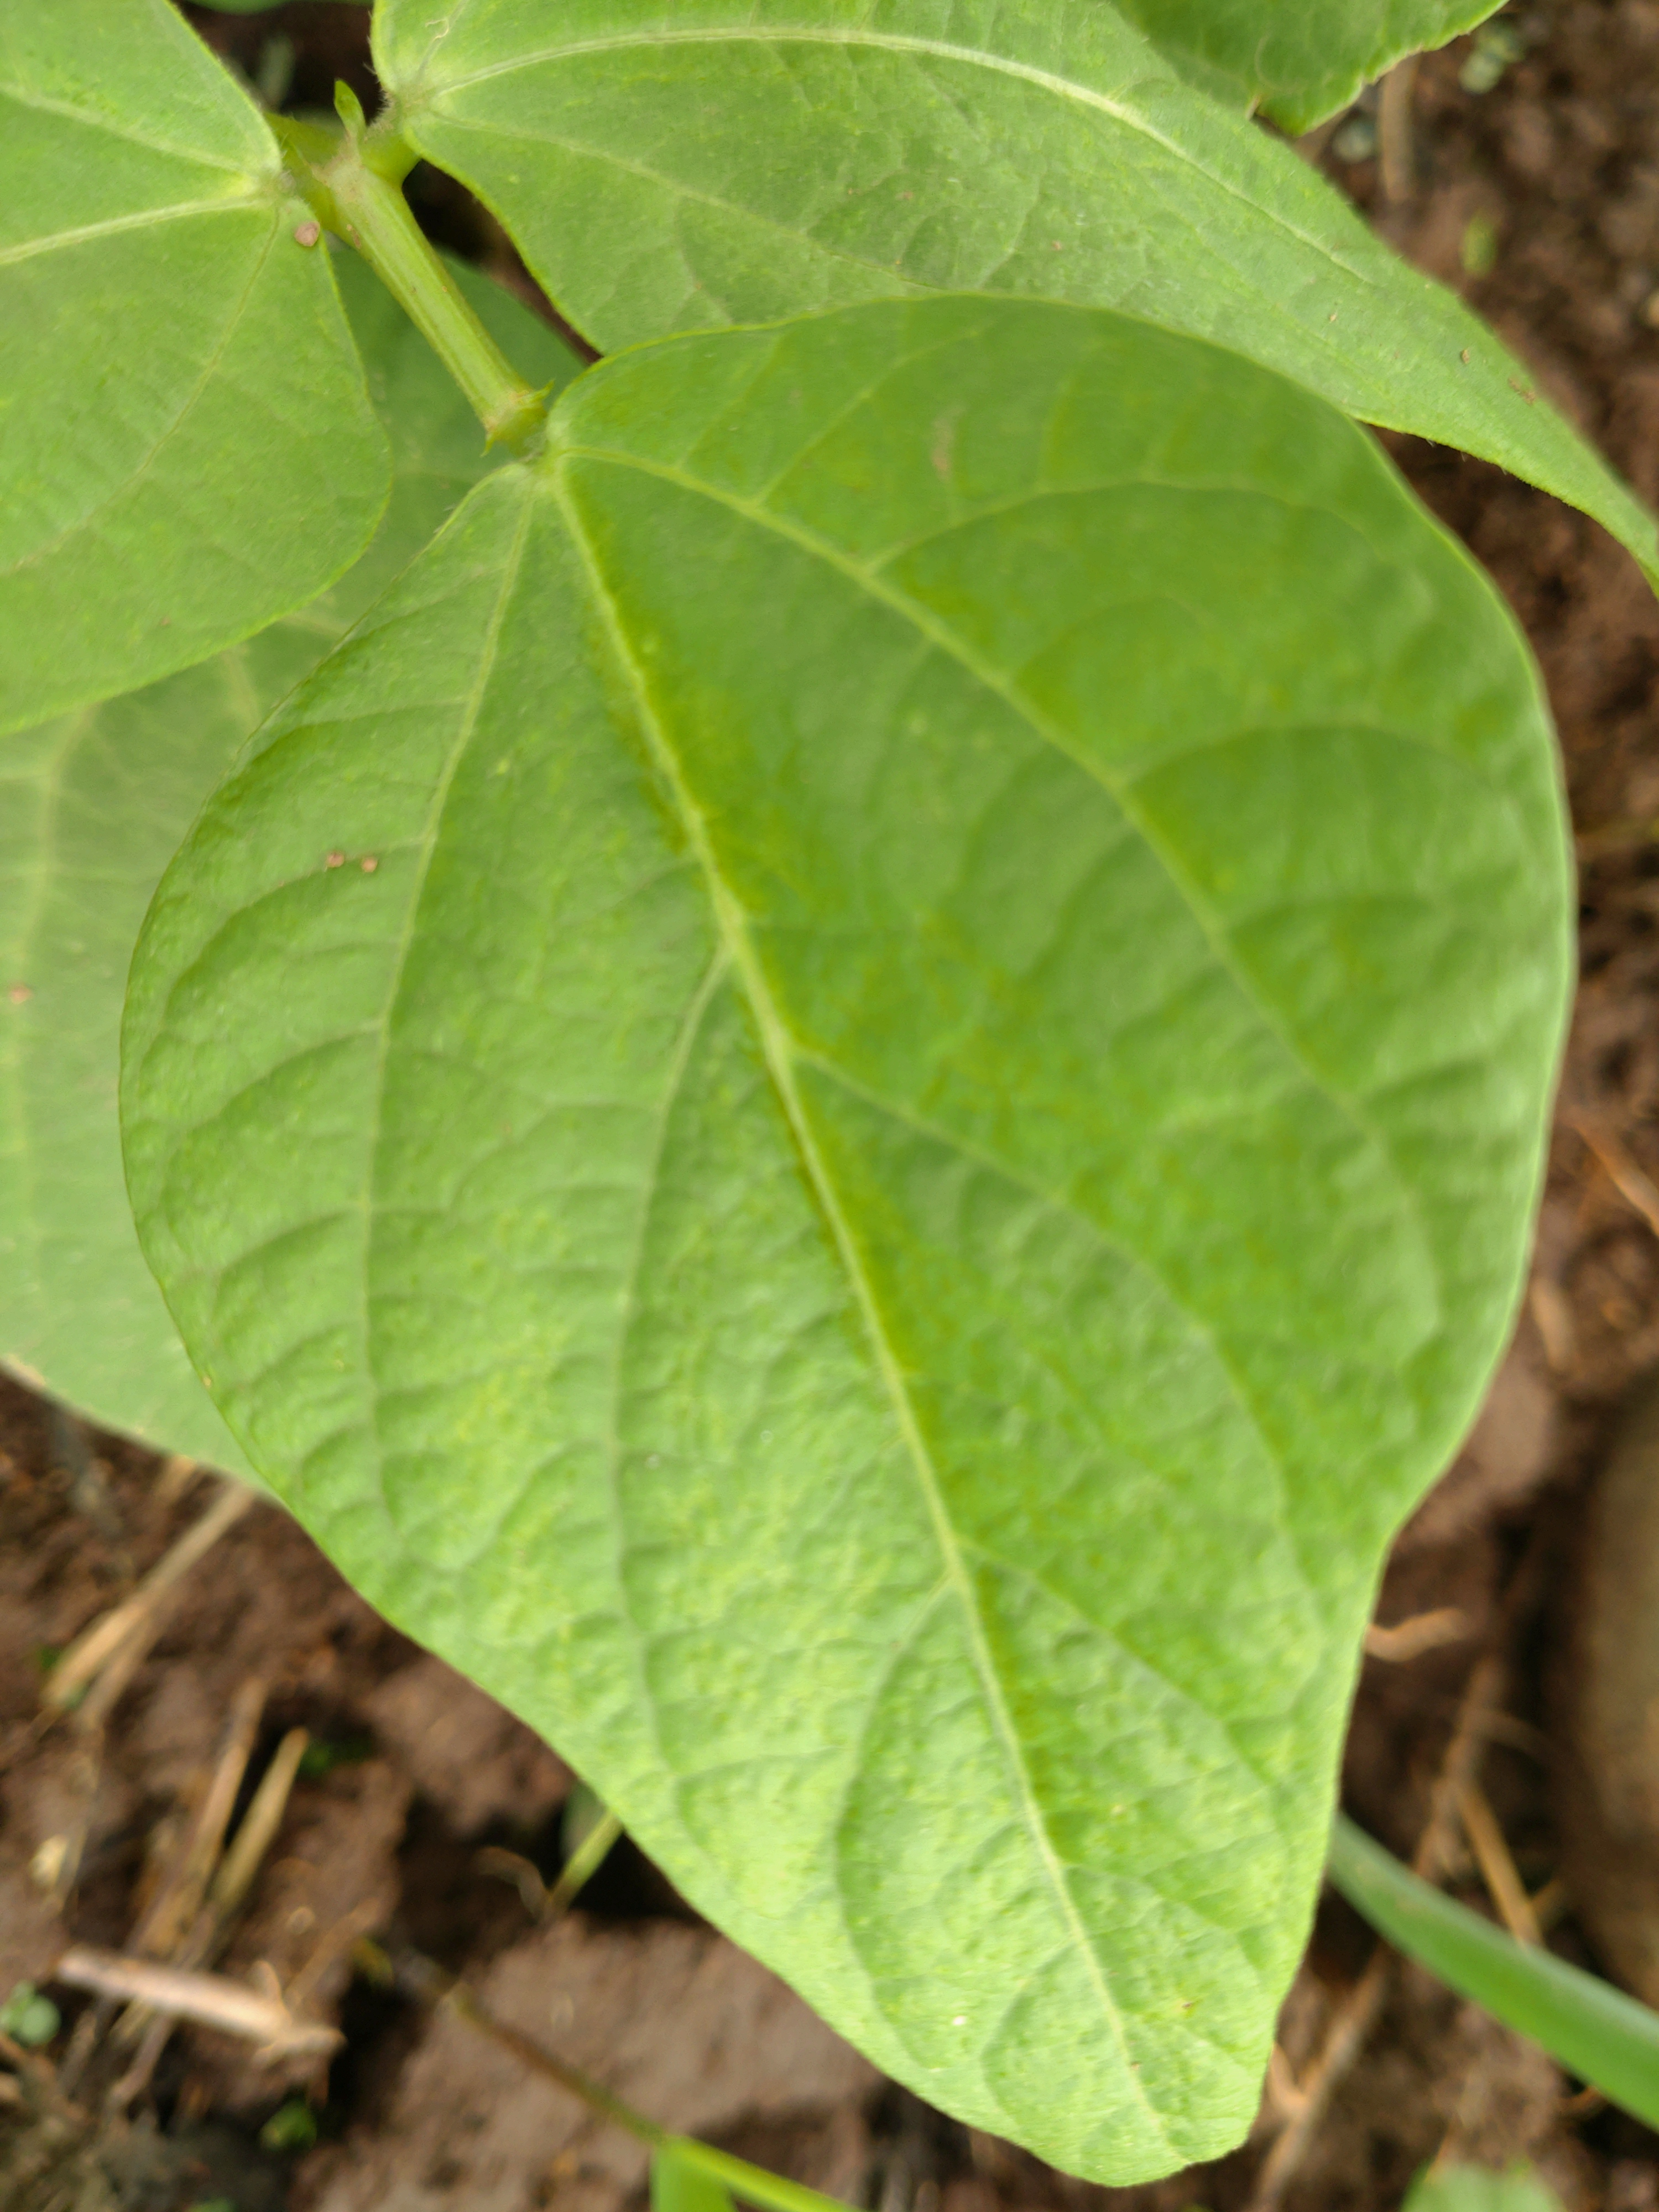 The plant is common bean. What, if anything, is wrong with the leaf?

healthy
